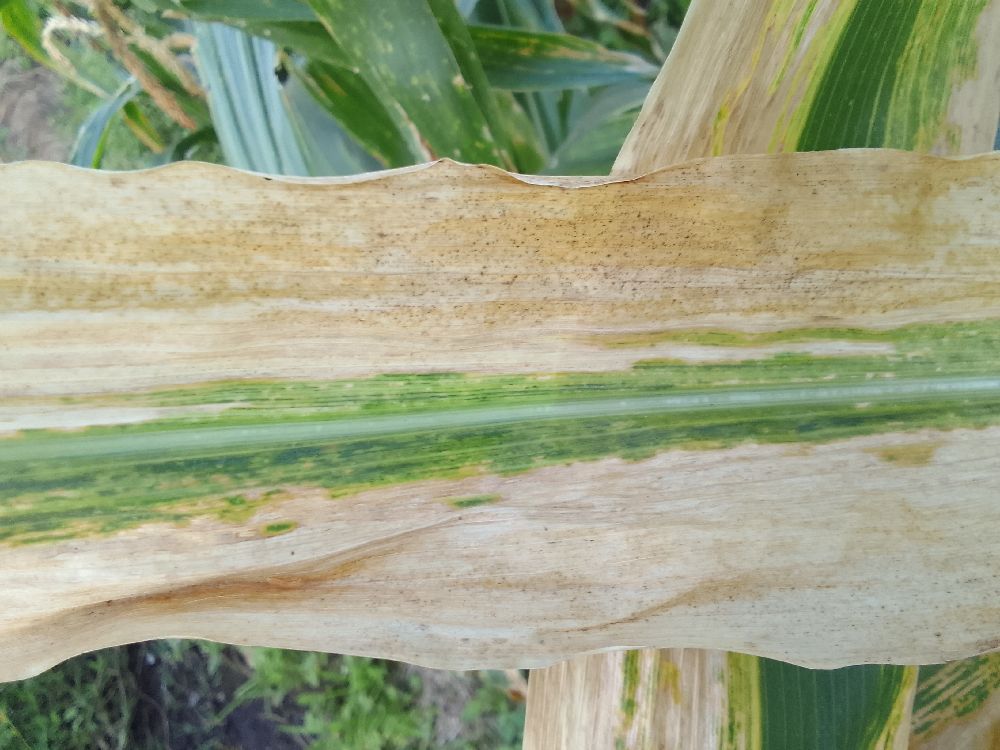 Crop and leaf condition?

maize, maize lethal necrosis
